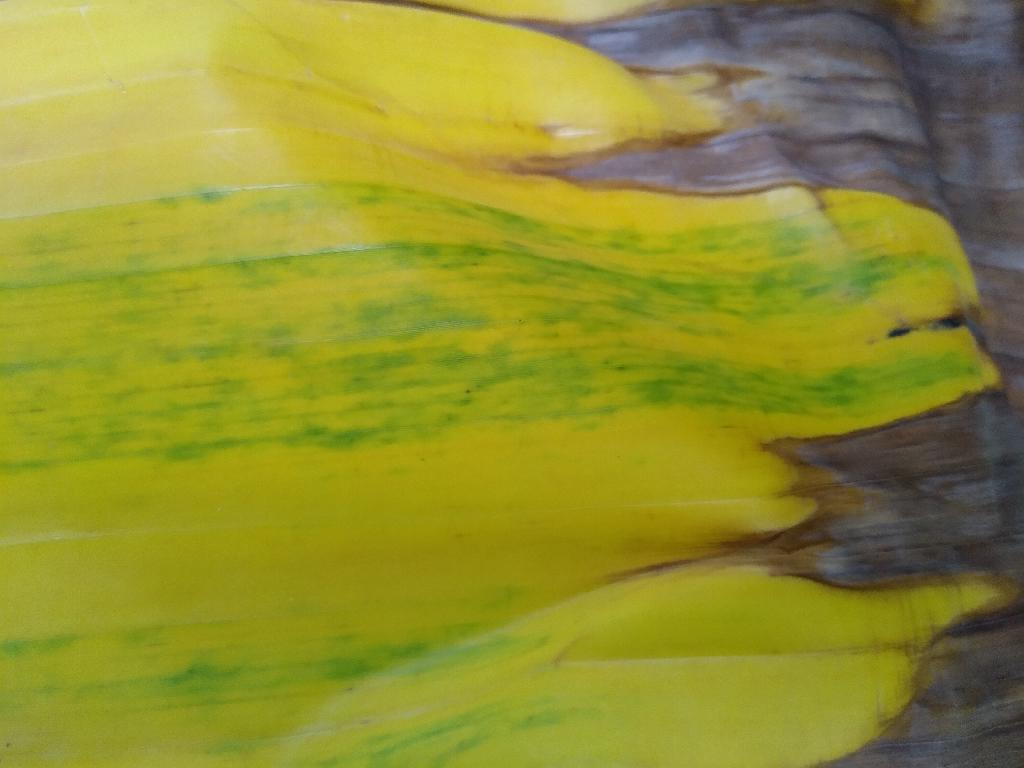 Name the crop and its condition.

banana, fusarium wilt race 1
